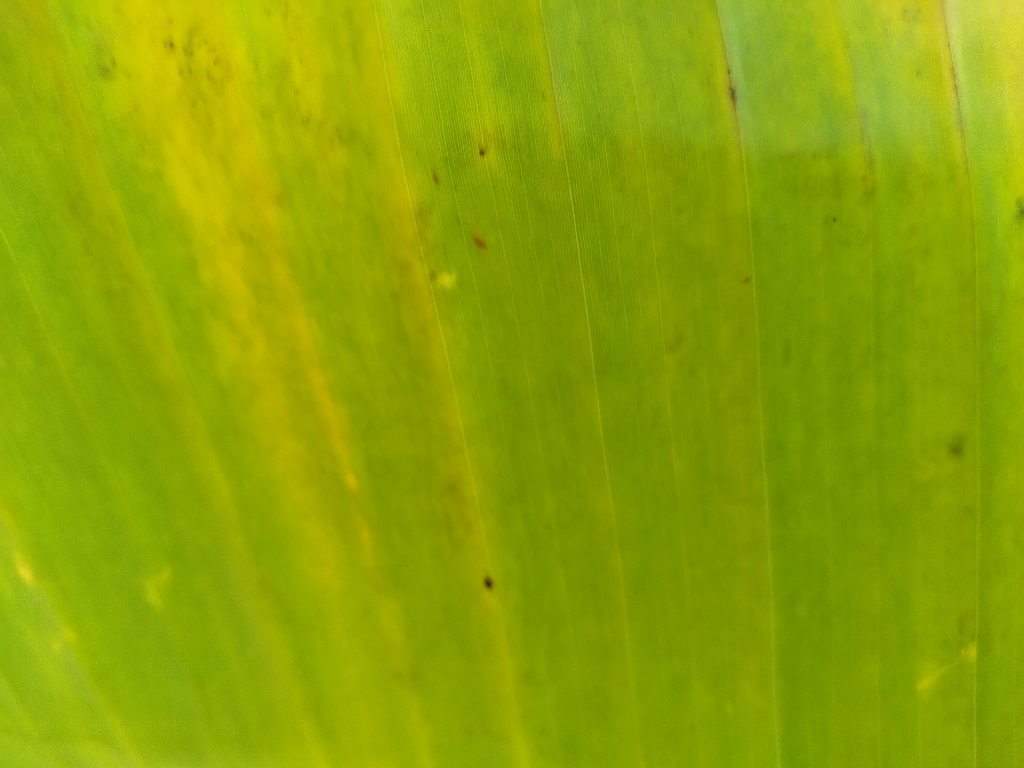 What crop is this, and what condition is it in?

banana, fusarium wilt race 1
